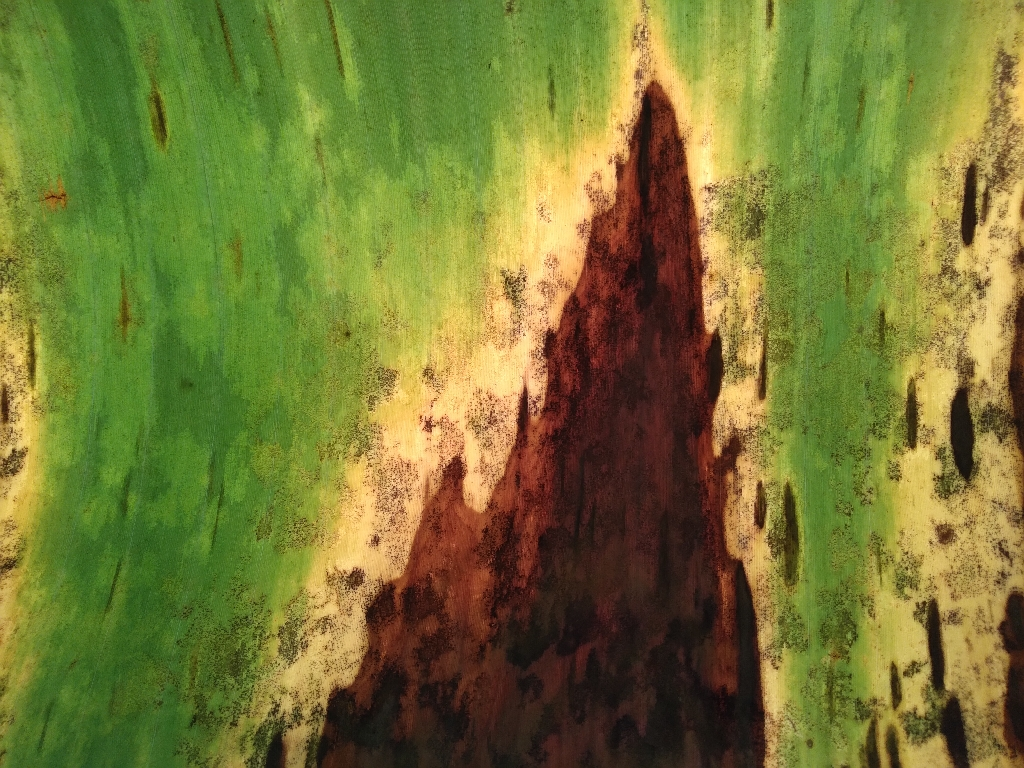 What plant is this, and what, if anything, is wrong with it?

banana, black sigatoka
